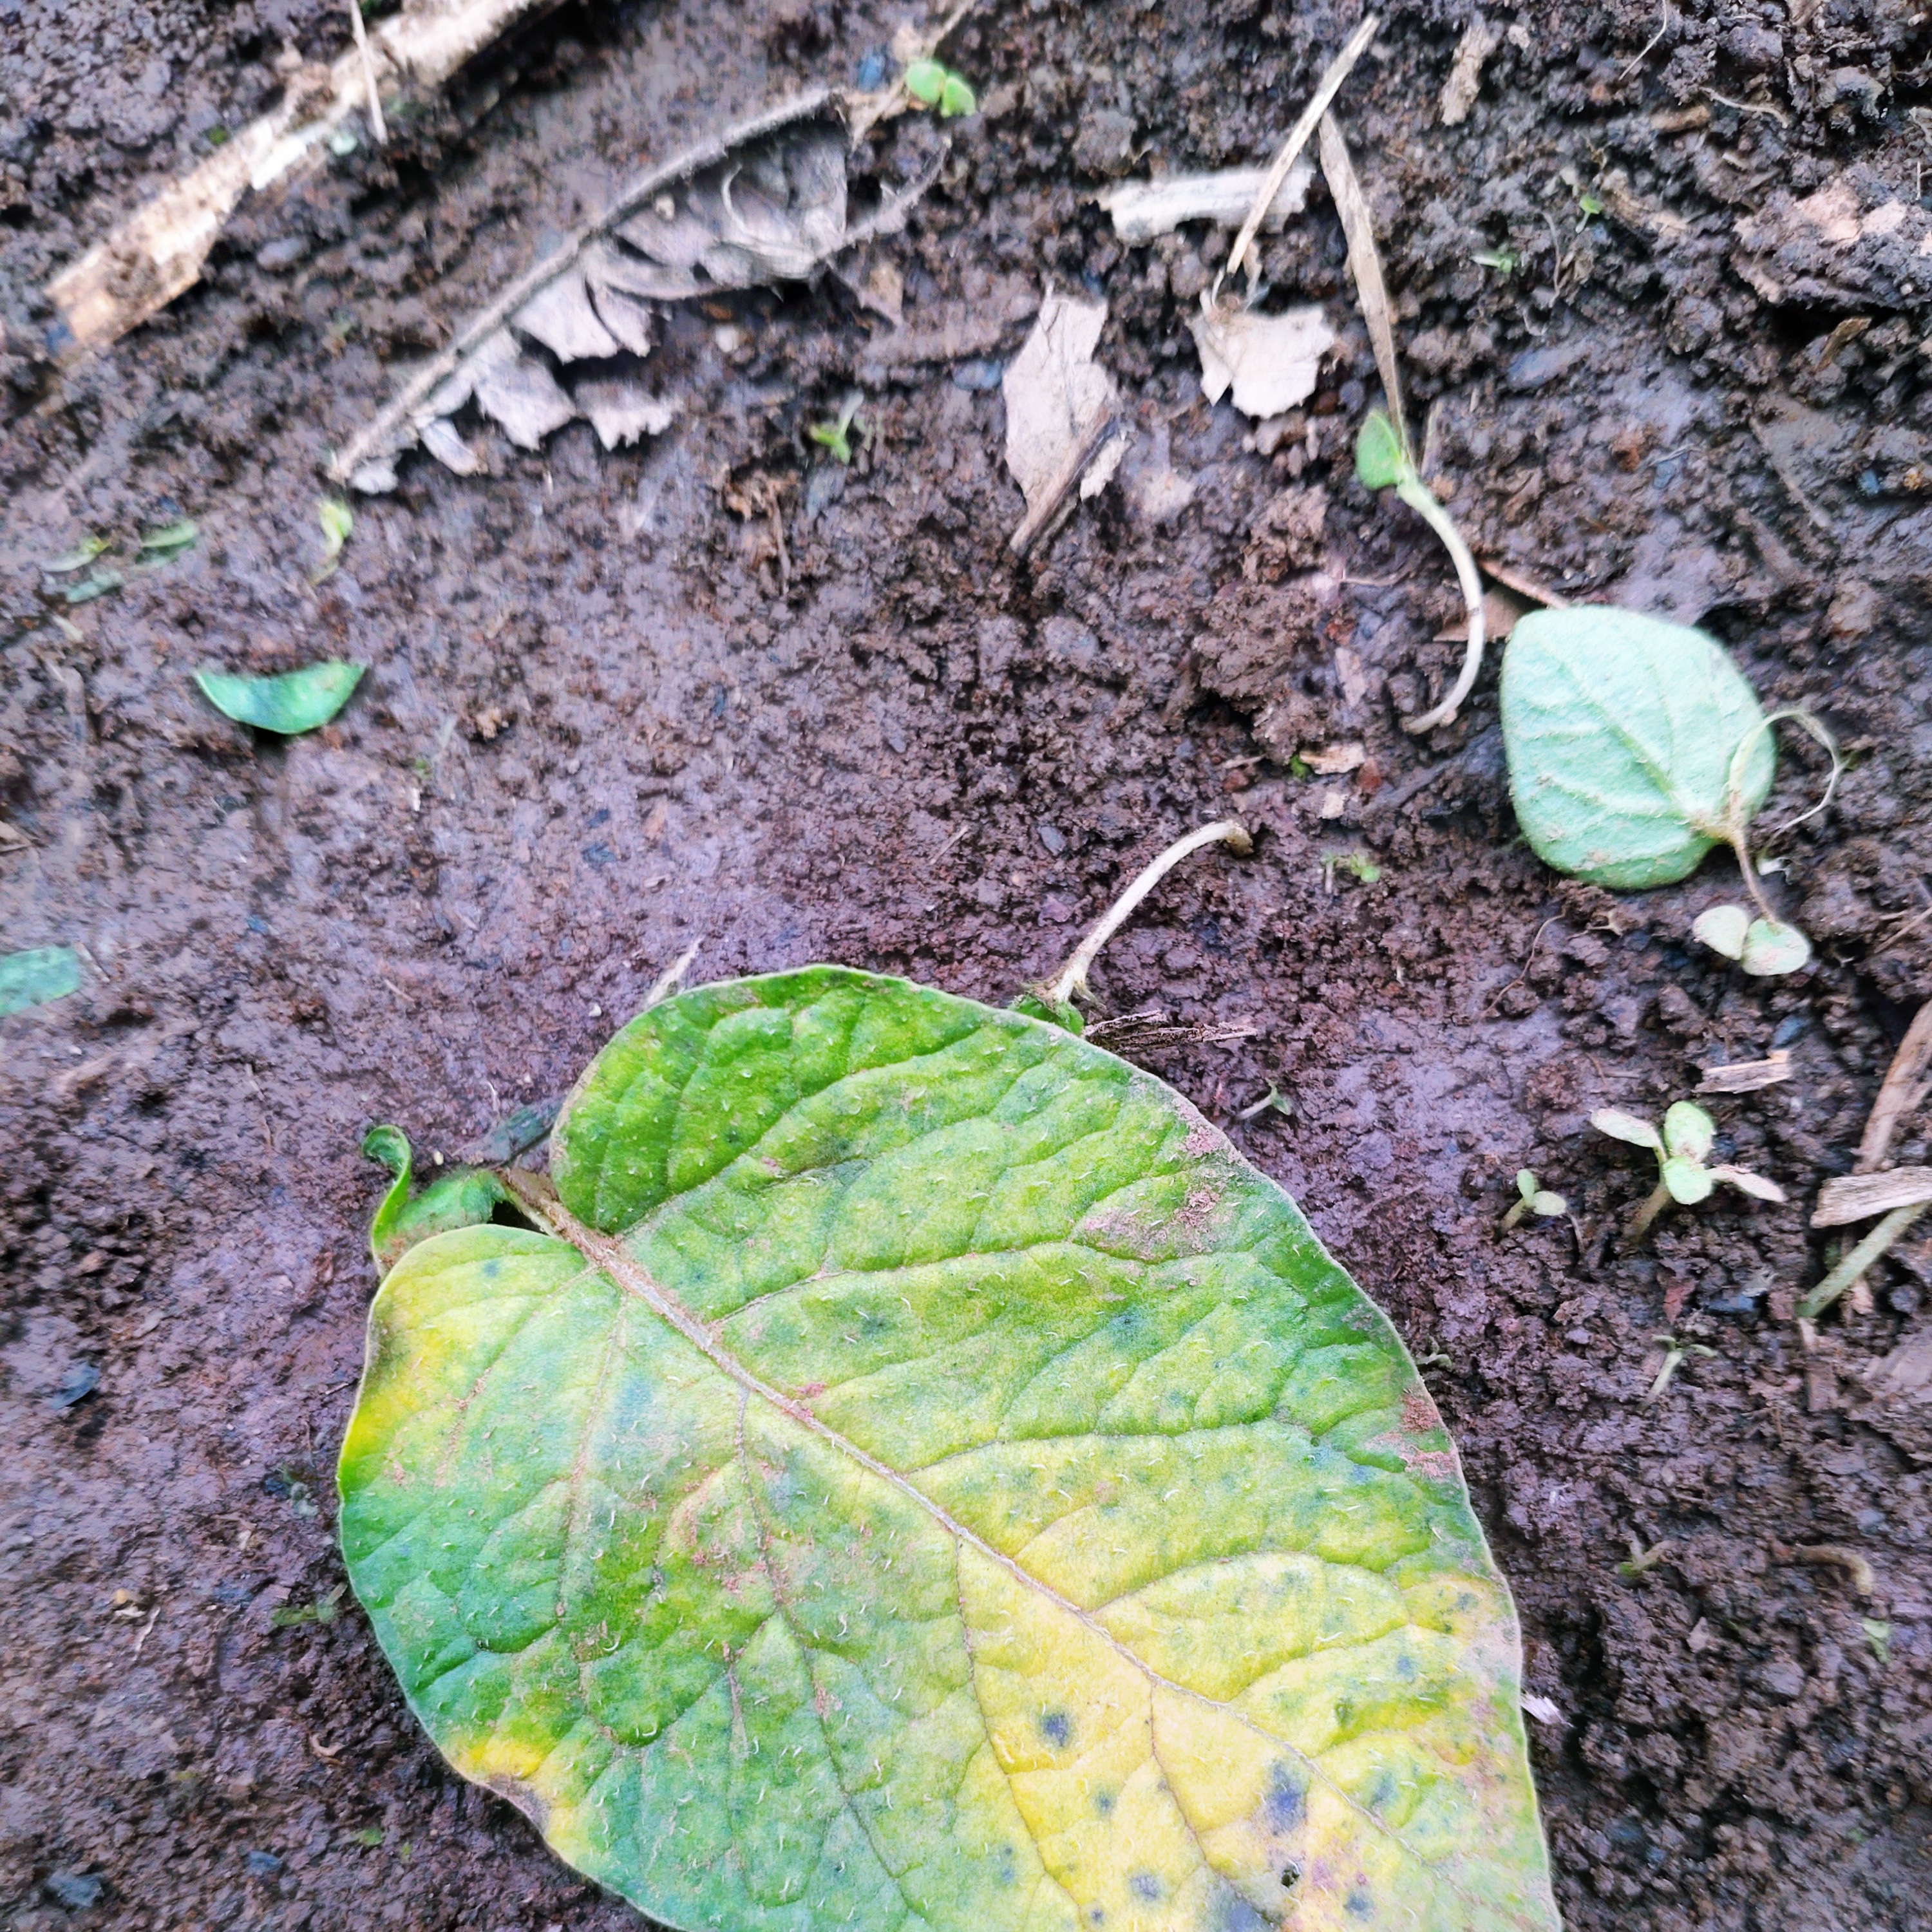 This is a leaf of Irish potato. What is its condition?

late blight
